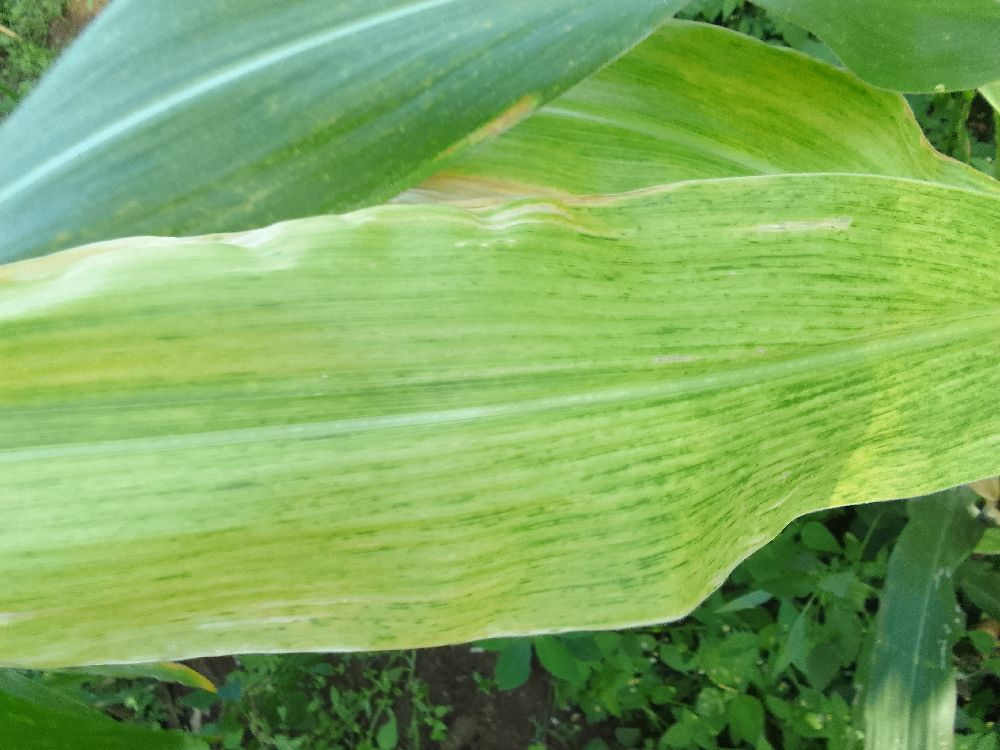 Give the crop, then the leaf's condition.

maize, maize lethal necrosis
